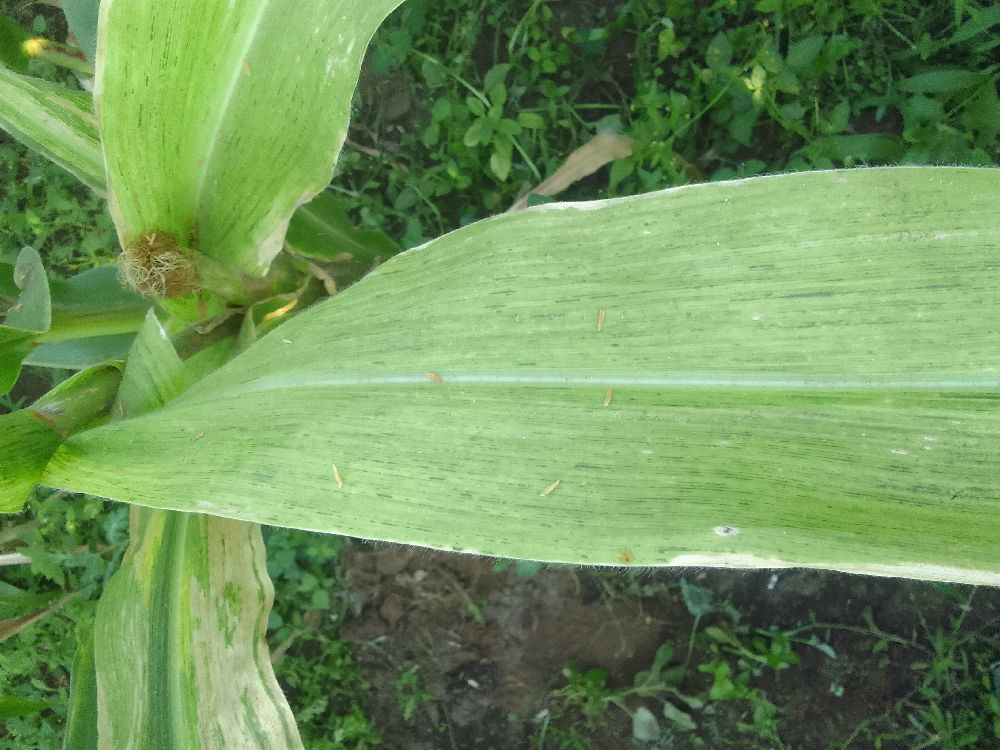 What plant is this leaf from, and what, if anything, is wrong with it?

maize, maize lethal necrosis
